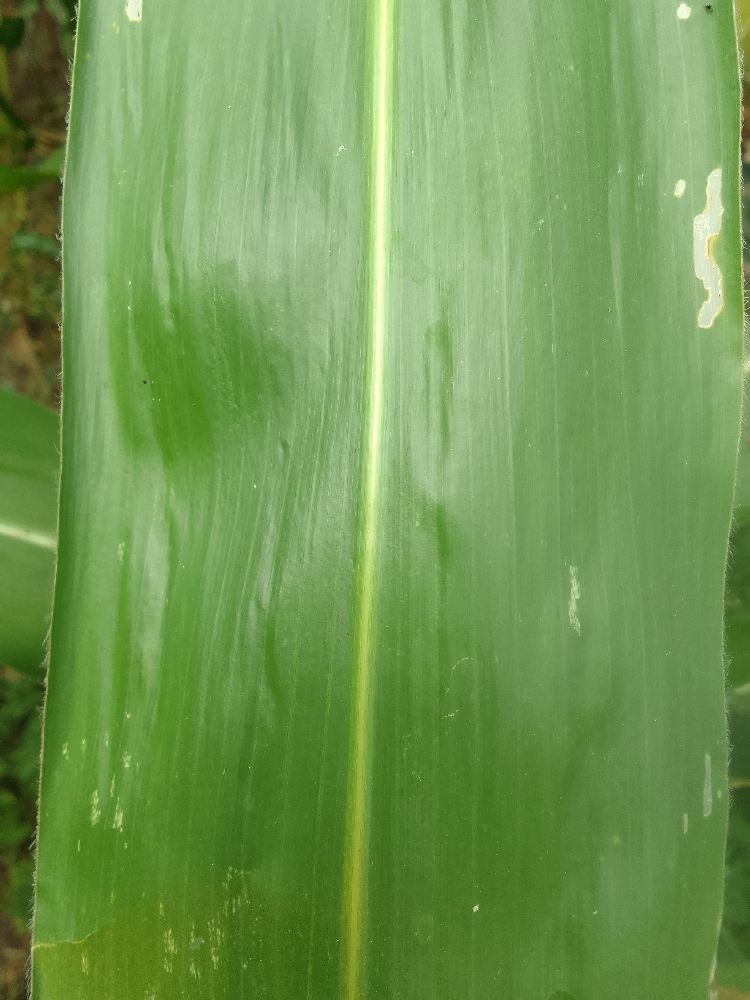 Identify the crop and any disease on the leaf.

maize, healthy
